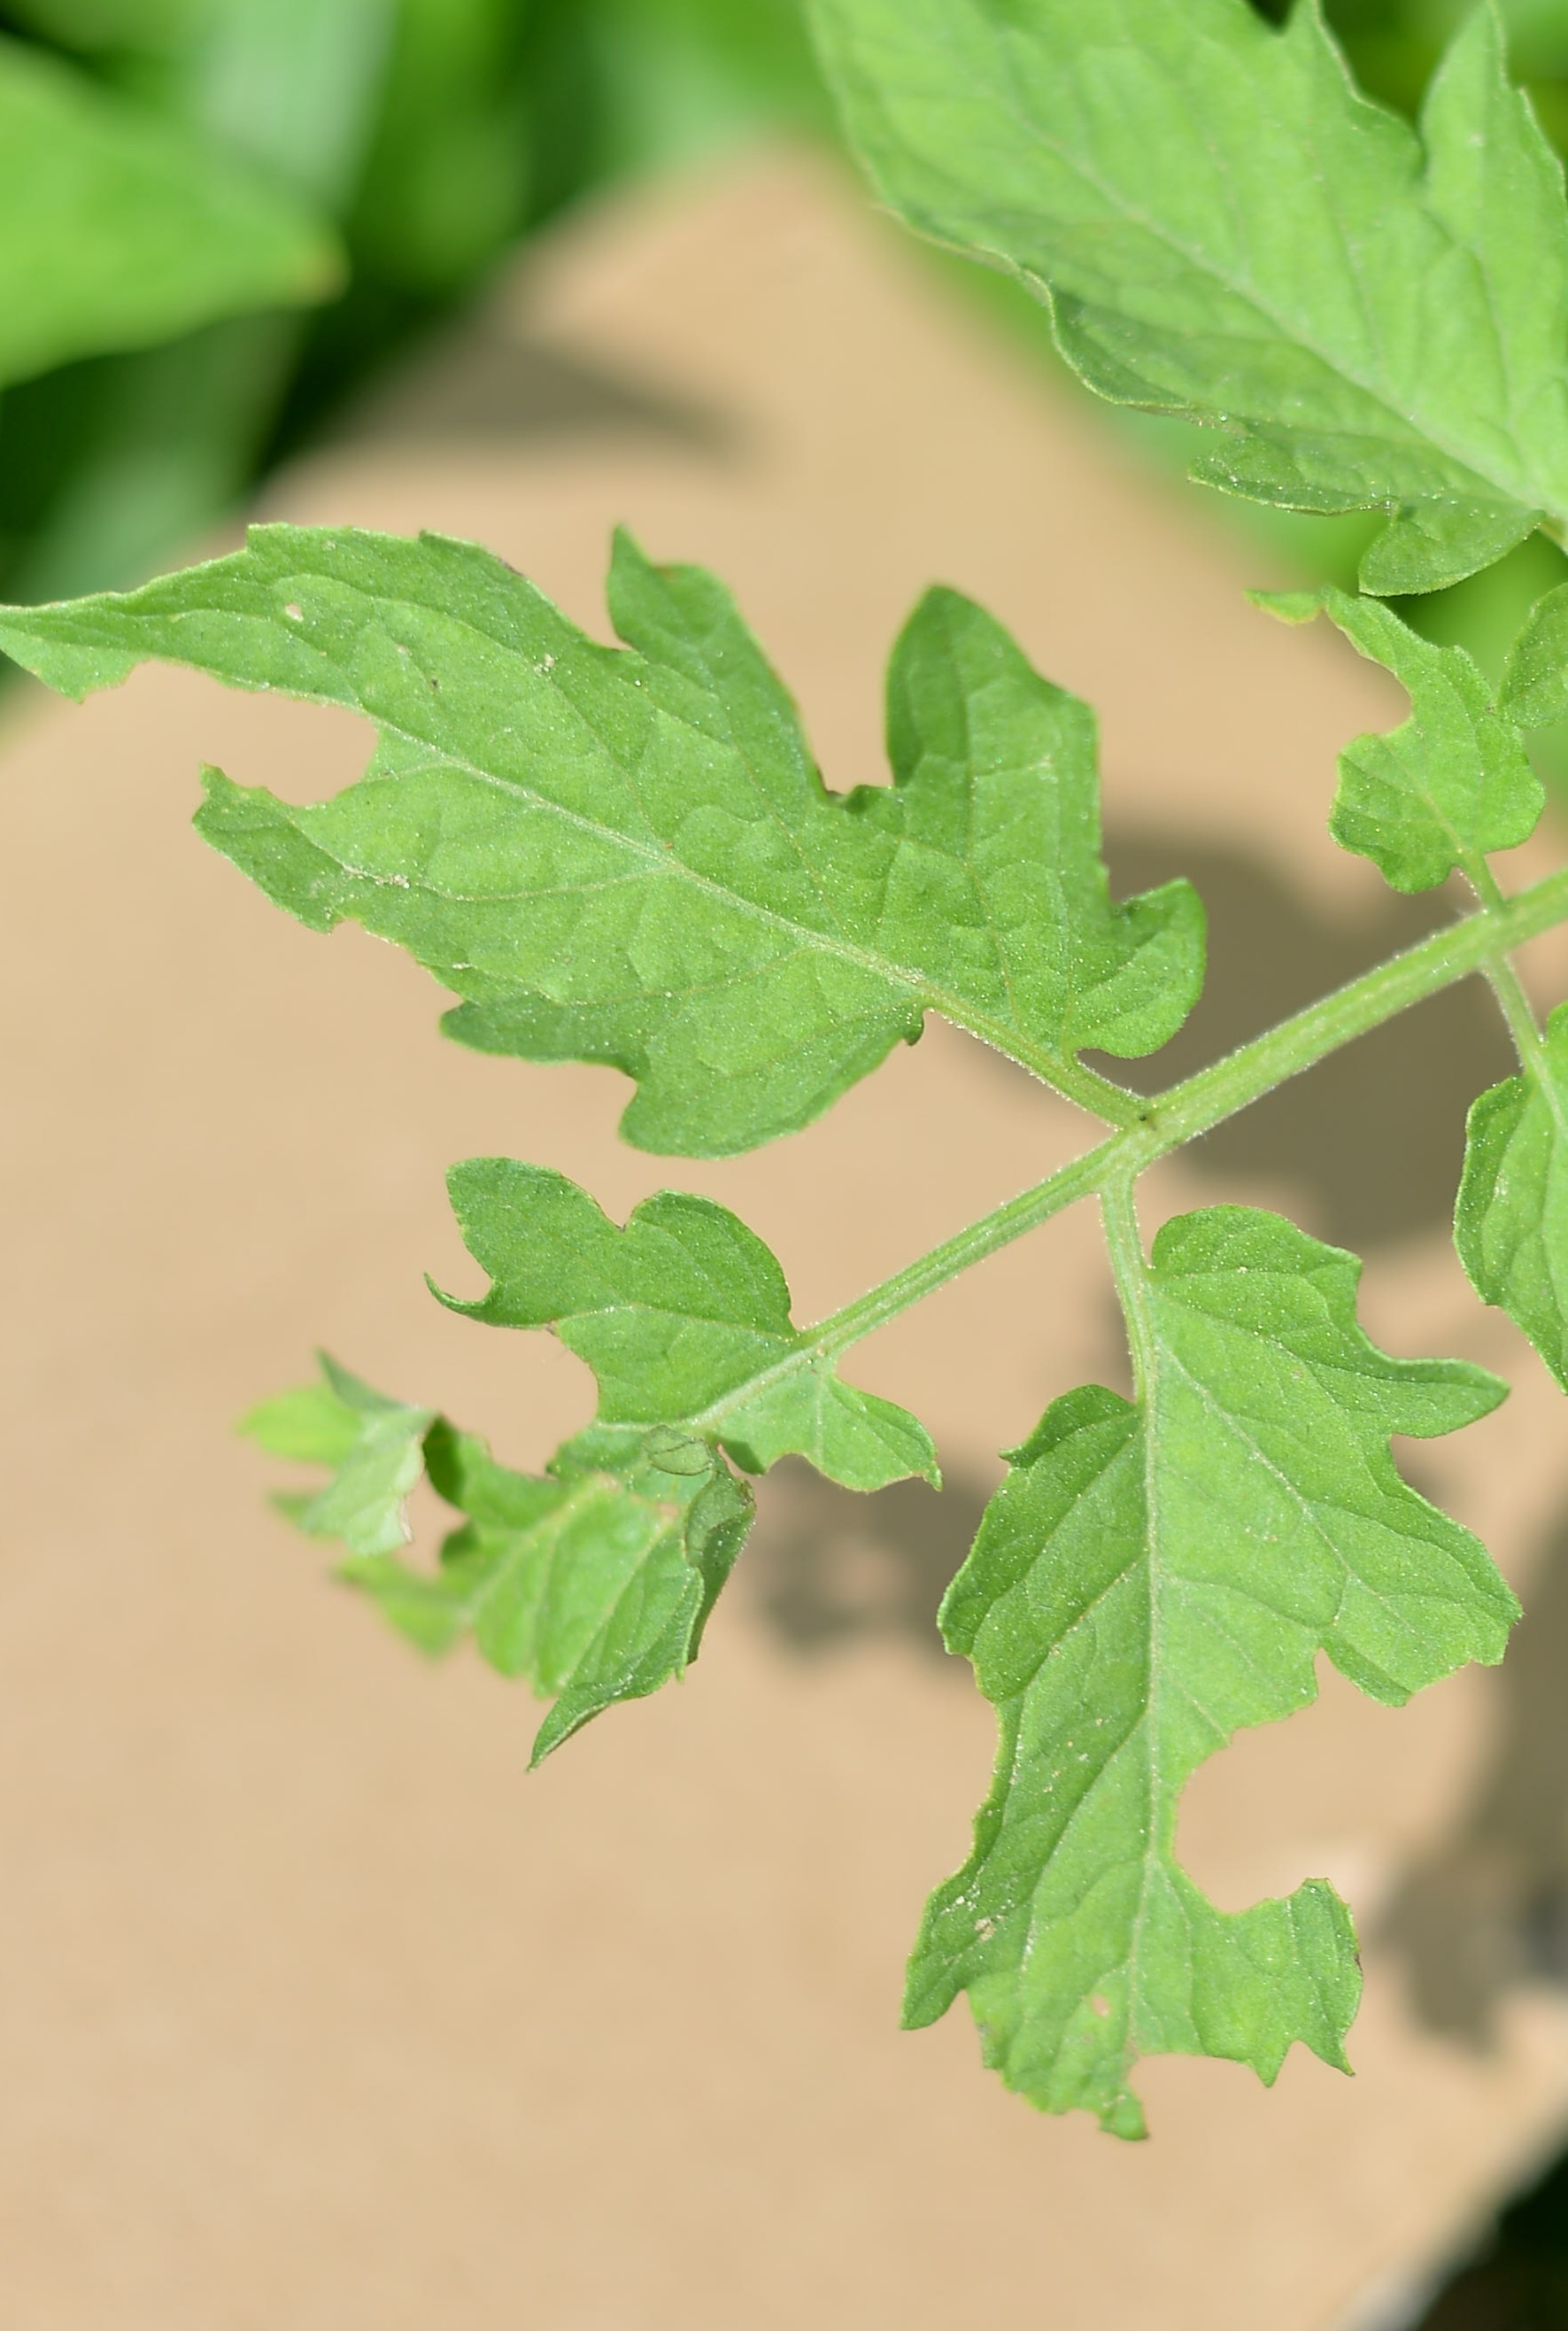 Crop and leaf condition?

tomato, infected
